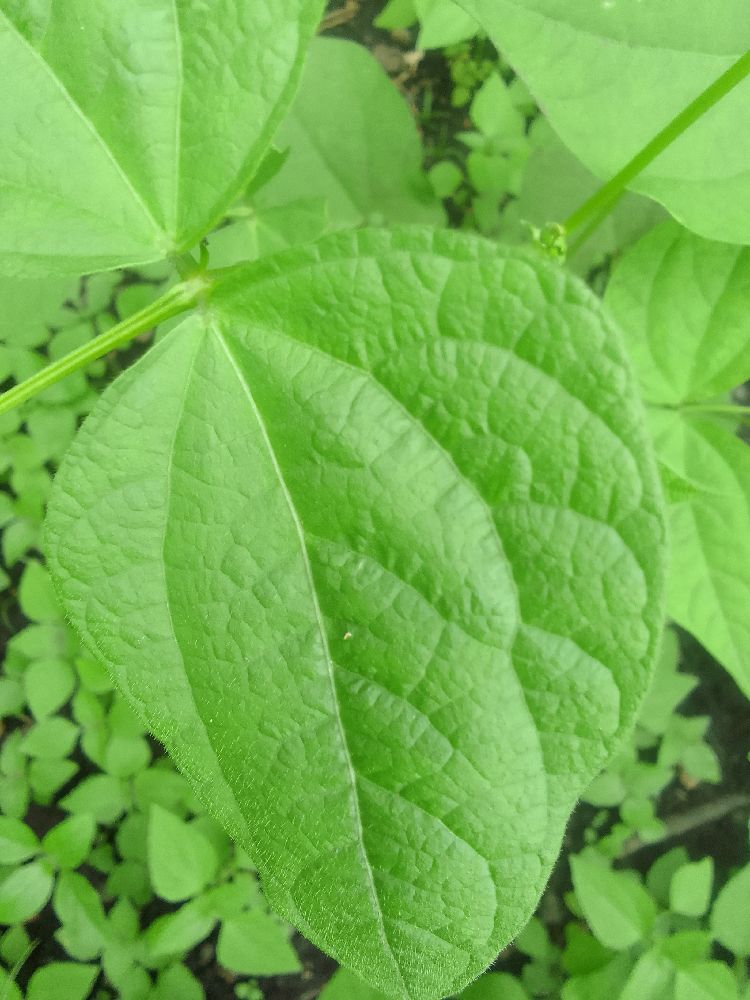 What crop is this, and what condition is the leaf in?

common bean, healthy
